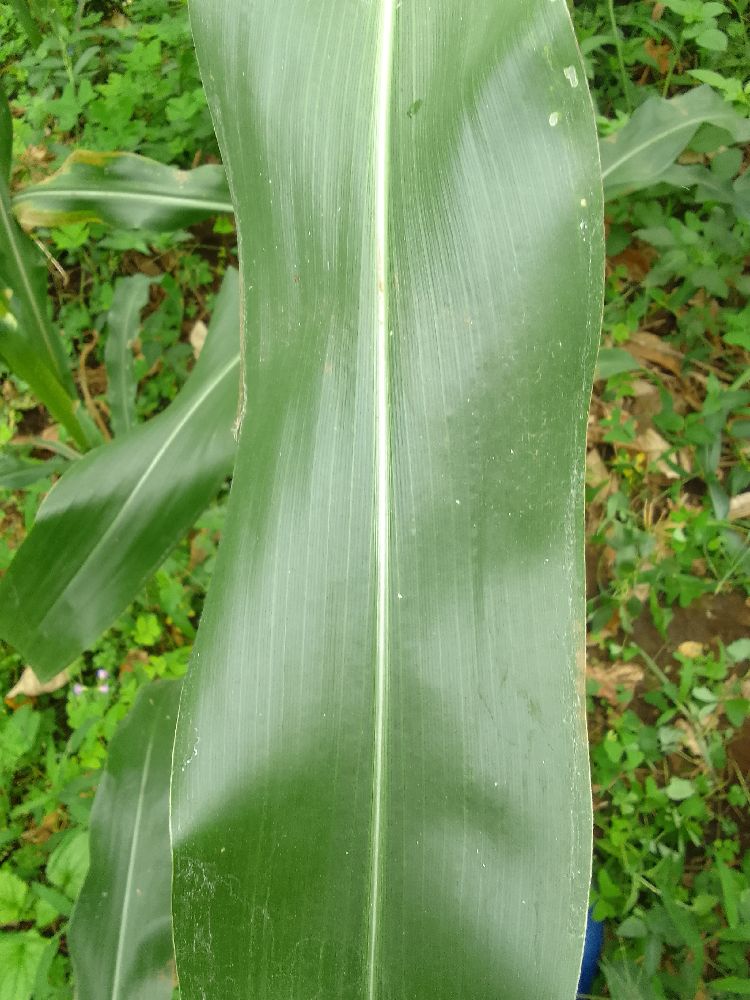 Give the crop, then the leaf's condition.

maize, healthy
